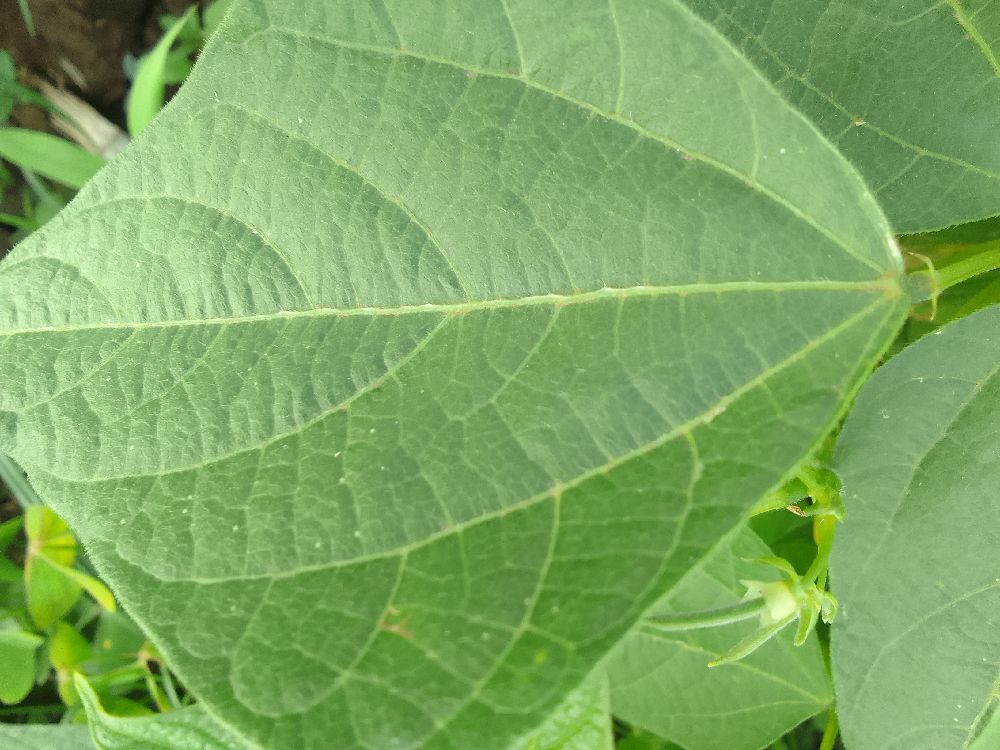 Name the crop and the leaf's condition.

common bean, healthy
